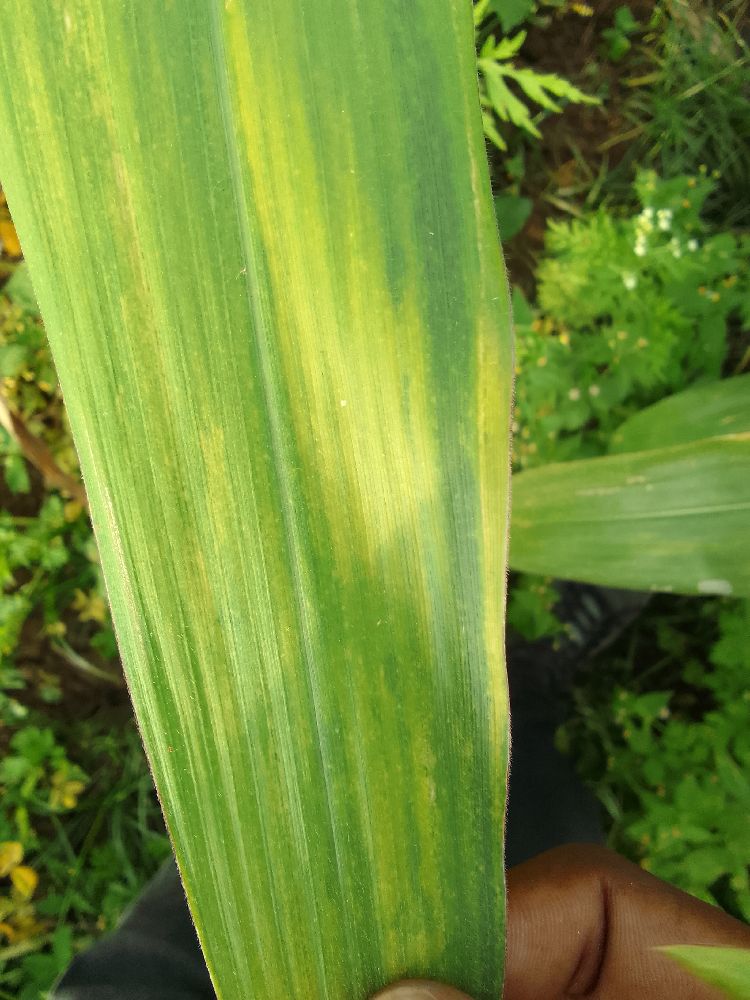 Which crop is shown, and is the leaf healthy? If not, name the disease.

maize, maize lethal necrosis
